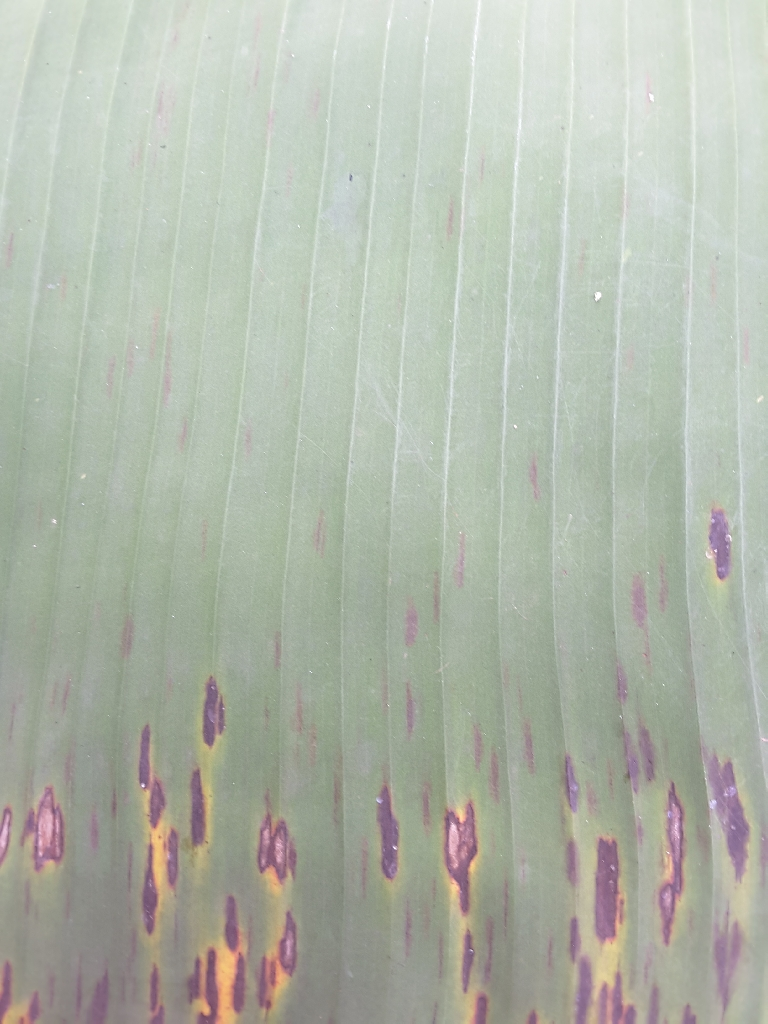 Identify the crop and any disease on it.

banana, black sigatoka
